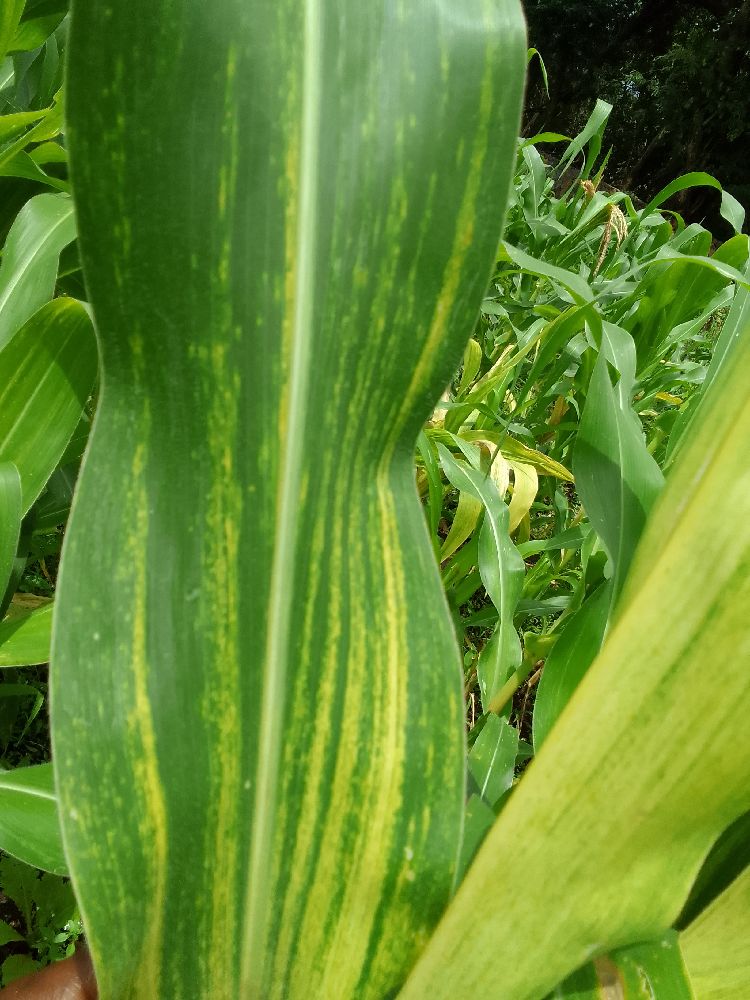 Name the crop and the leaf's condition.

maize, maize lethal necrosis
